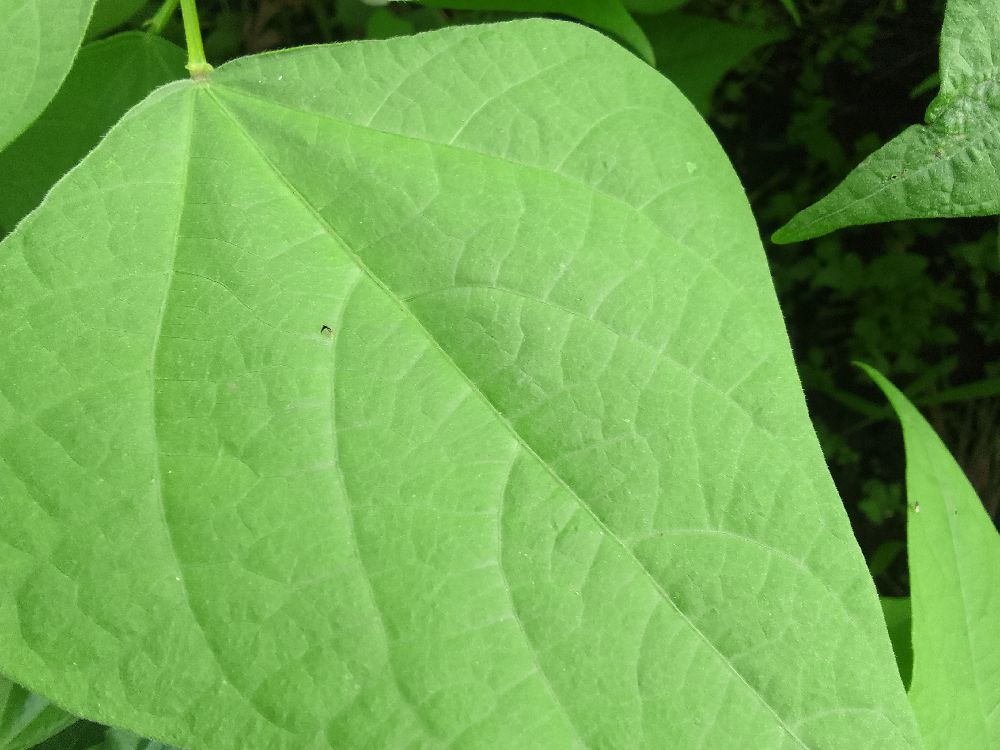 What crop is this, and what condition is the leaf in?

common bean, healthy
